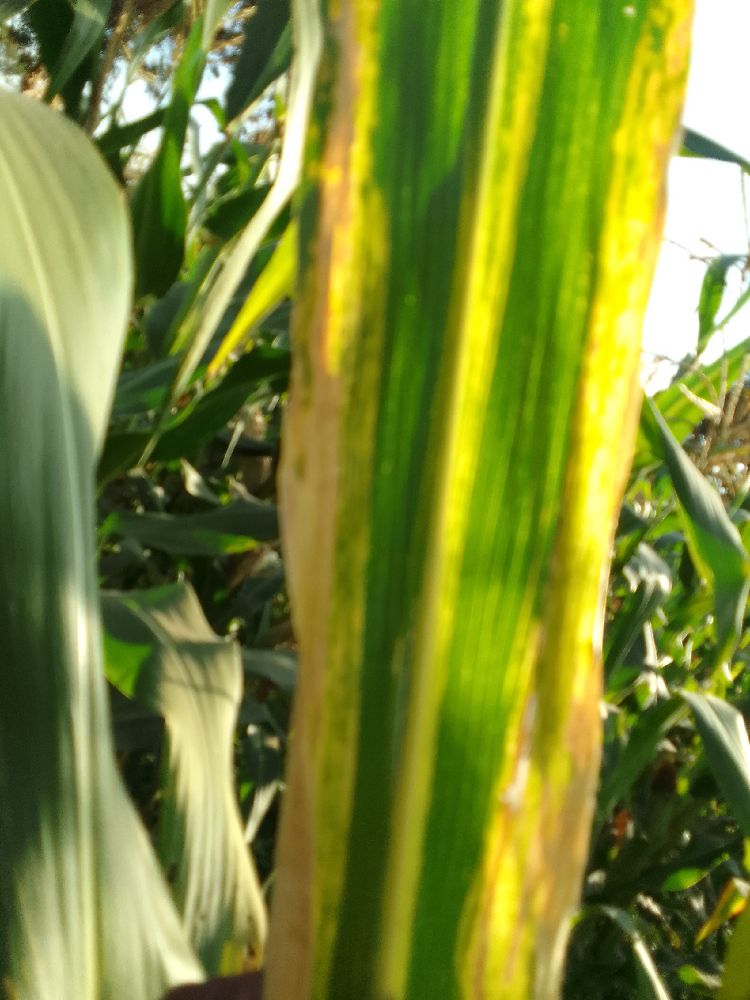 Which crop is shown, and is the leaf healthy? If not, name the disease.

maize, maize lethal necrosis
